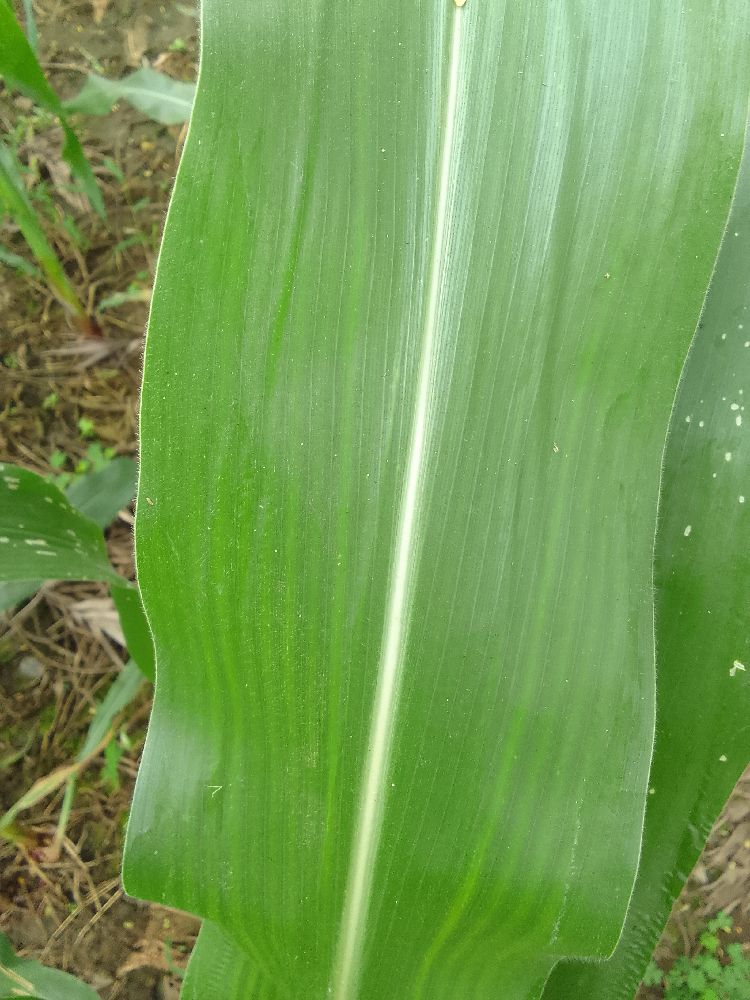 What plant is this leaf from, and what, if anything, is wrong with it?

maize, healthy
